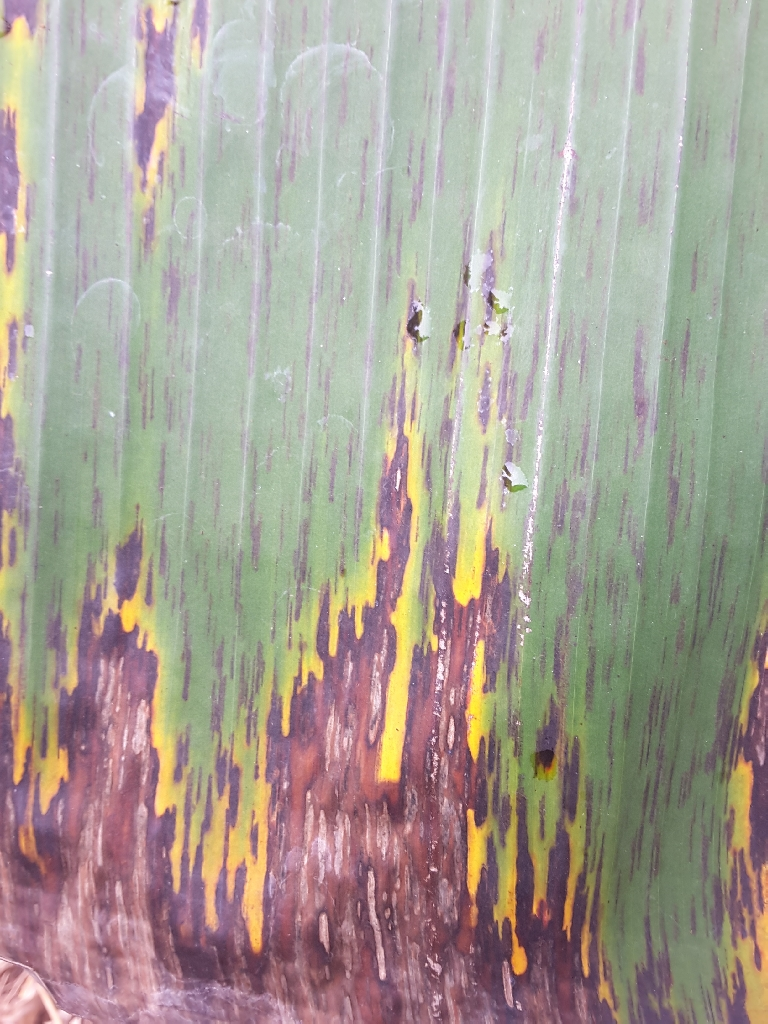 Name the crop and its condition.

banana, black sigatoka
